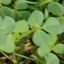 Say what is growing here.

unstructured weed
